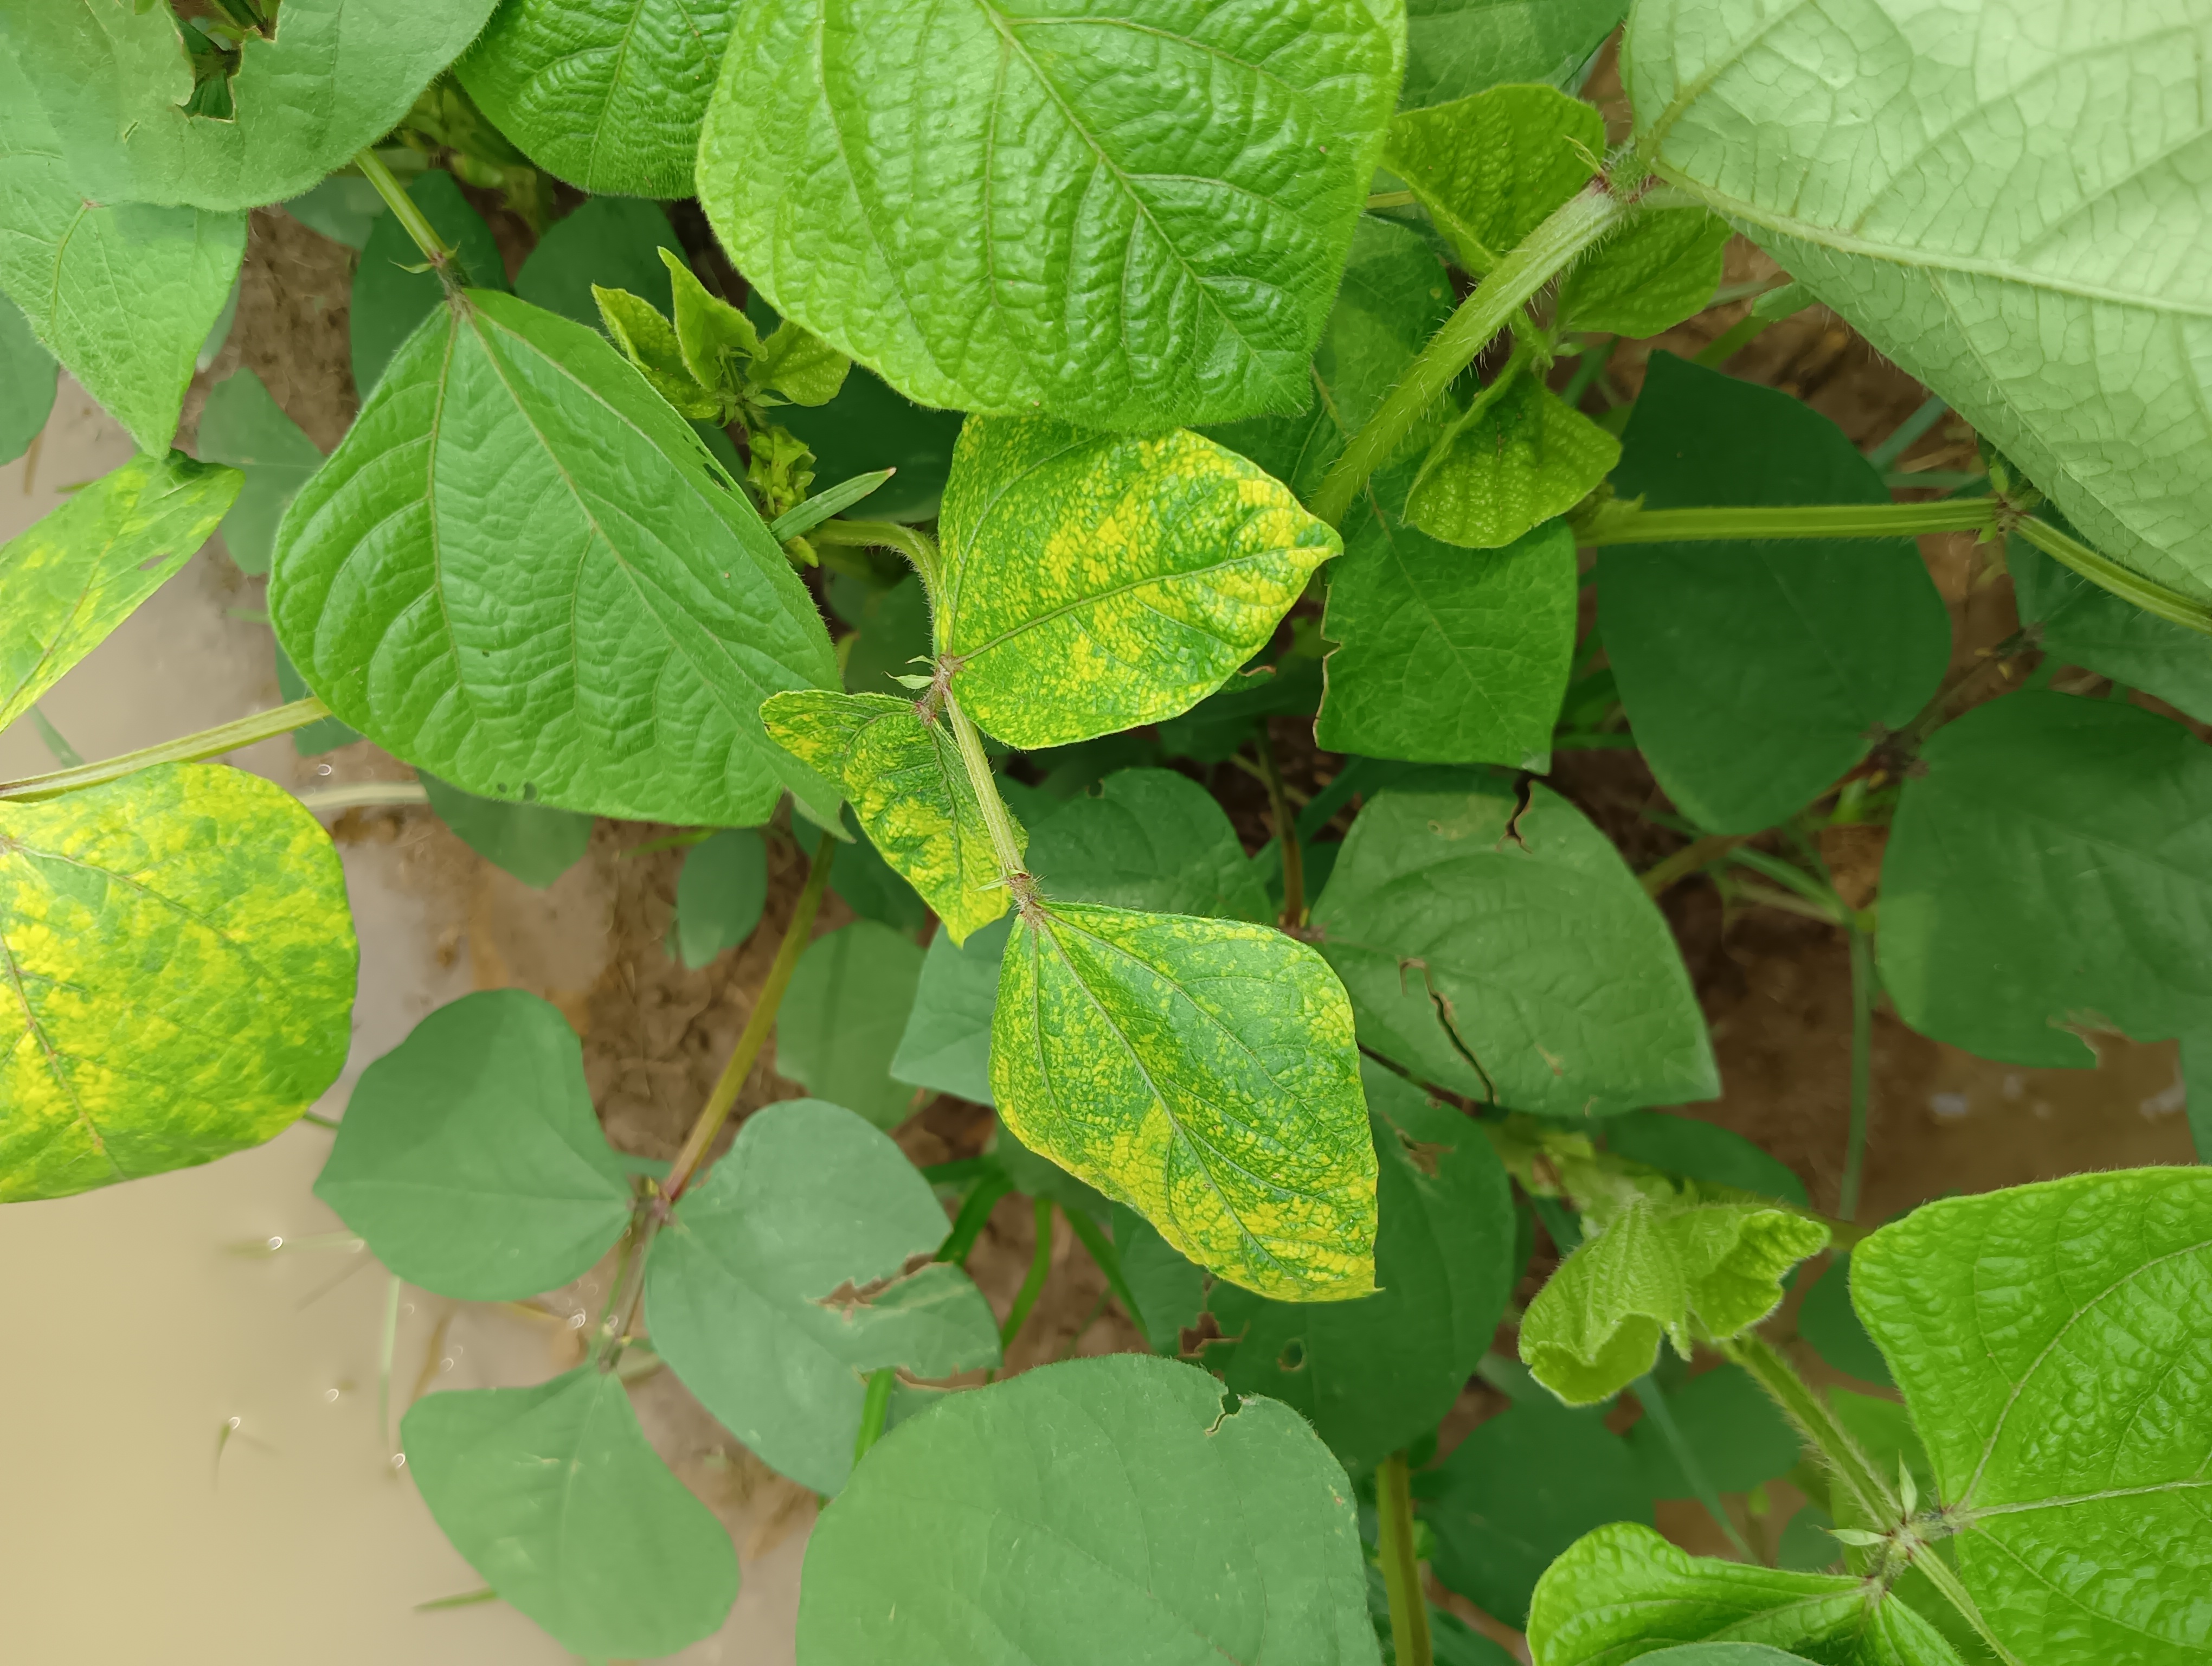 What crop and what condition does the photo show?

mungbean, yellow mosaic
